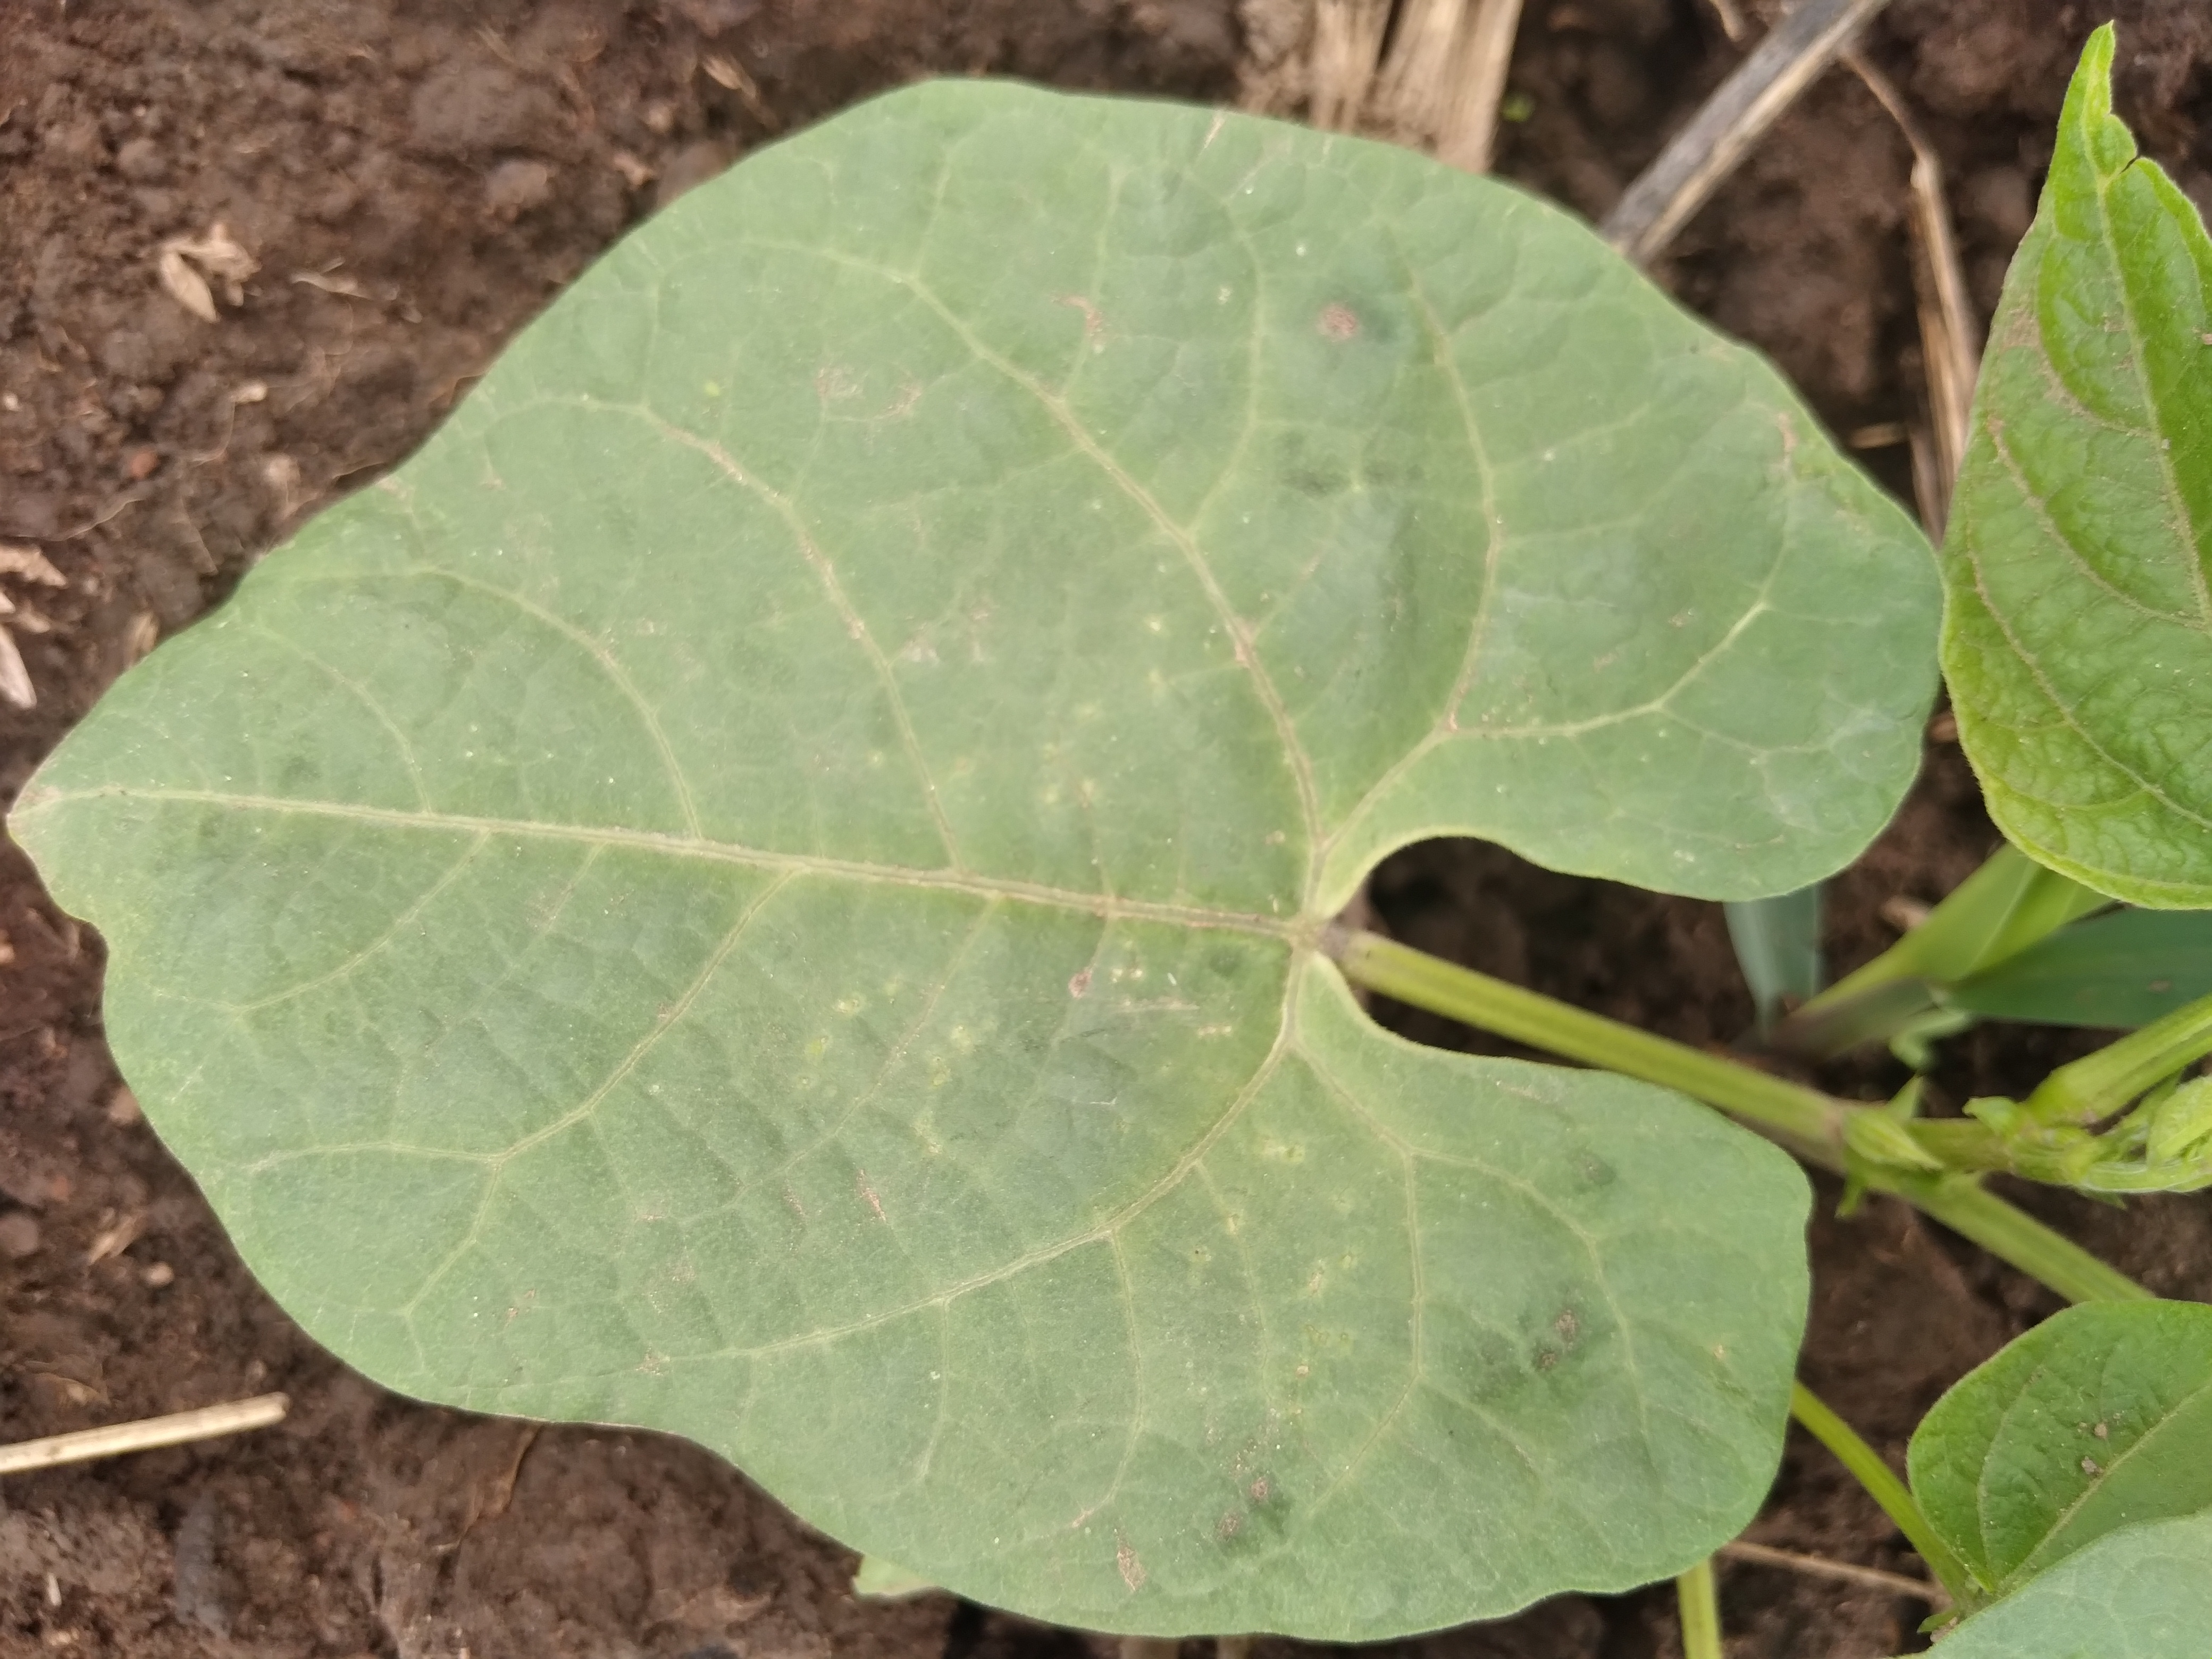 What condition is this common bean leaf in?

healthy
